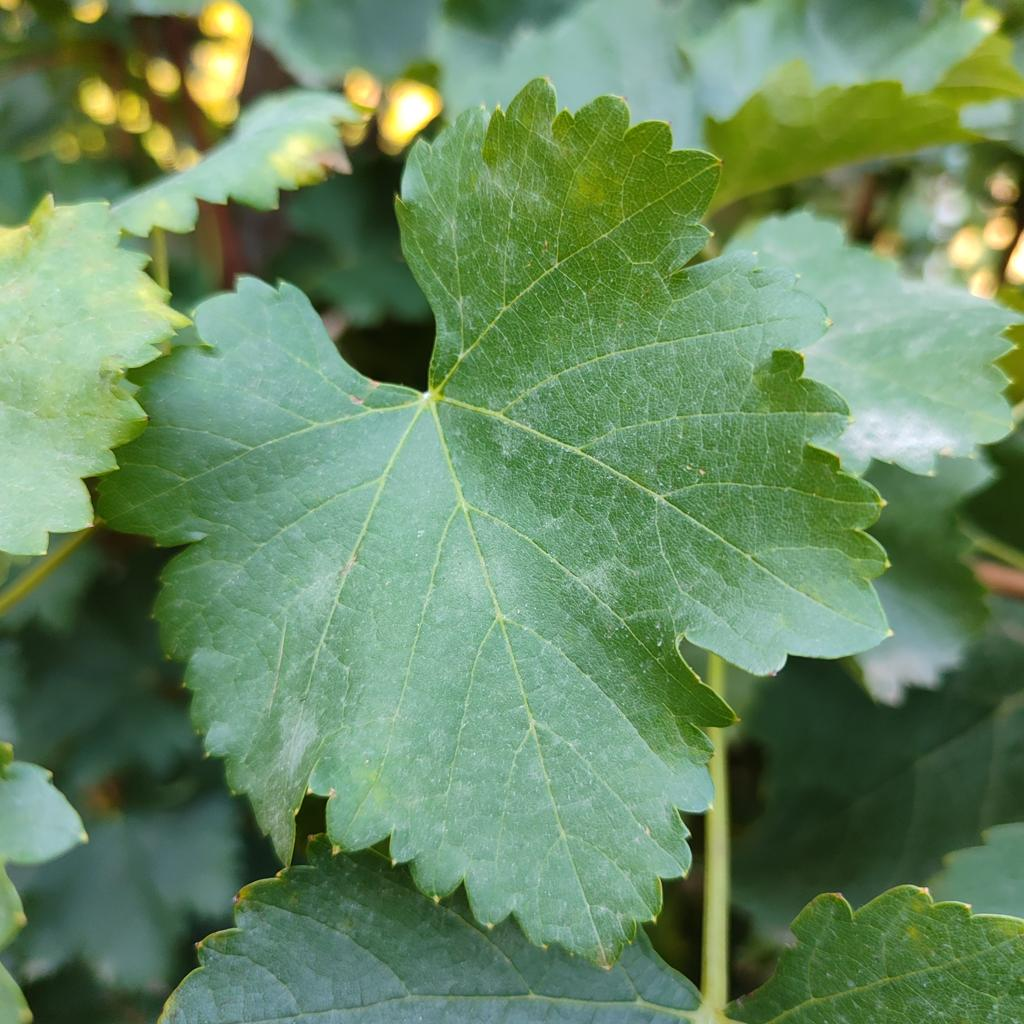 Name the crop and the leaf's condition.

grapevine, powdery mildew
